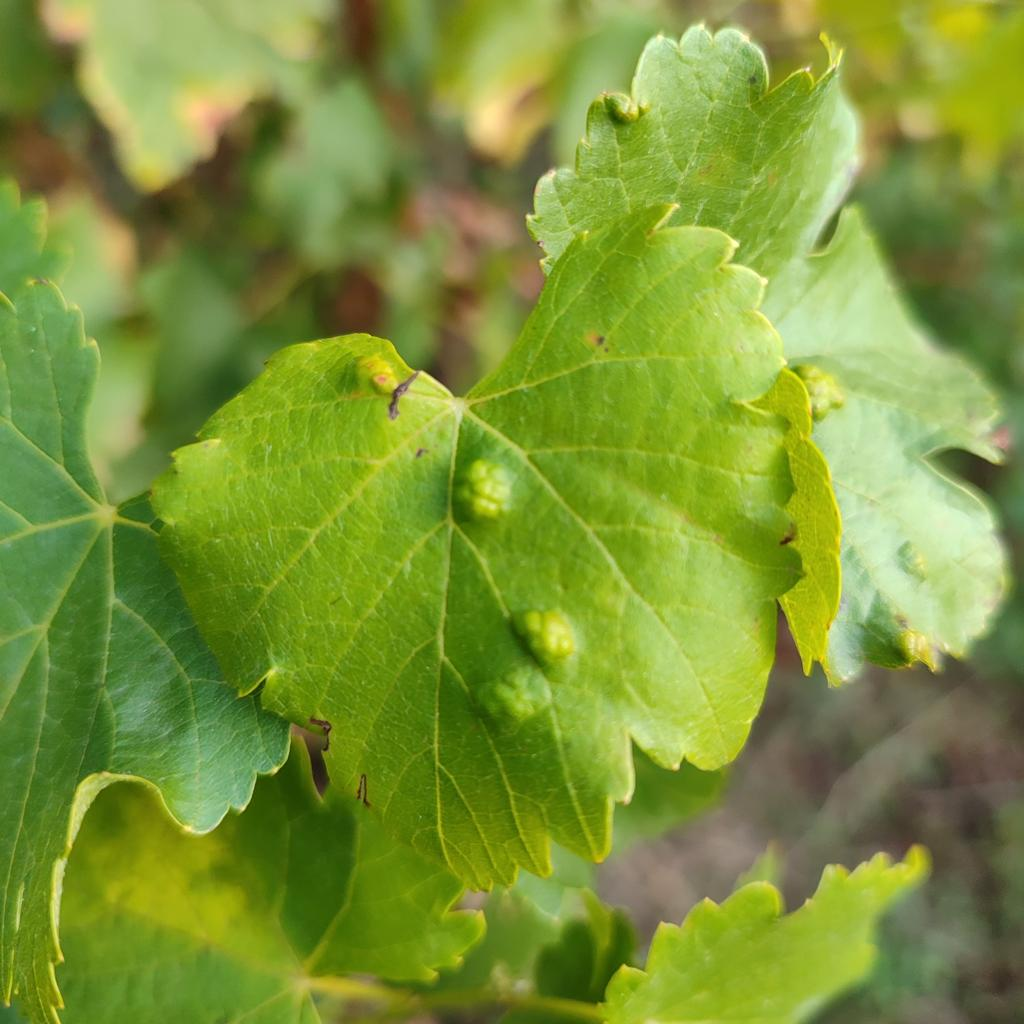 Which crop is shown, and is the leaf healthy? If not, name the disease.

grapevine, erineum mite
